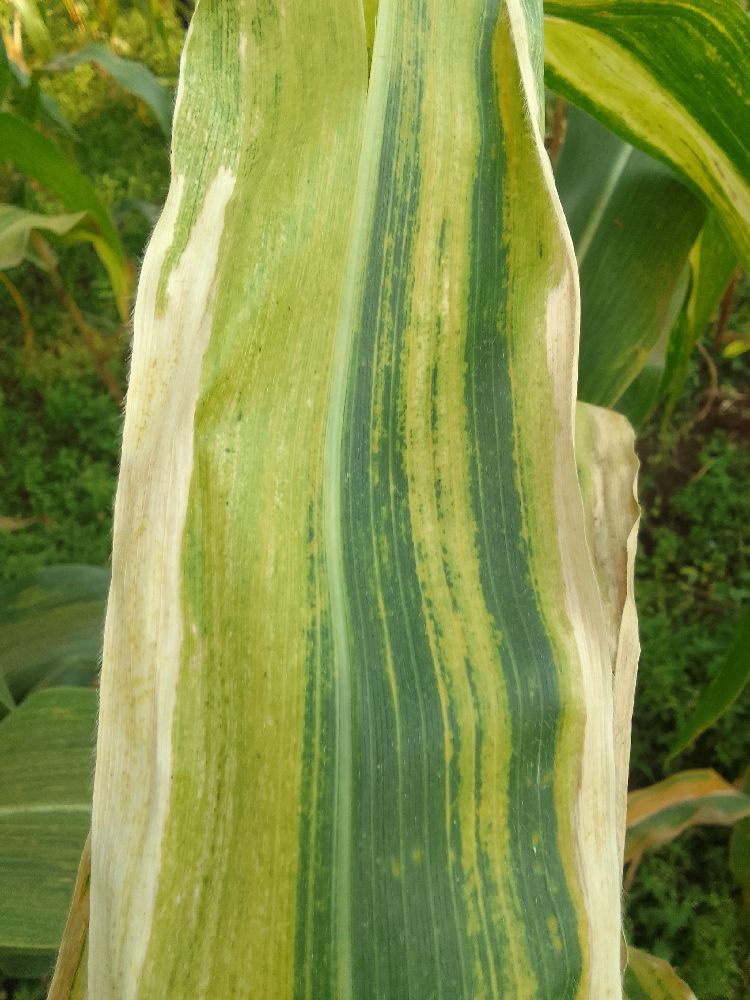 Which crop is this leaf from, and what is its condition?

maize, maize lethal necrosis
